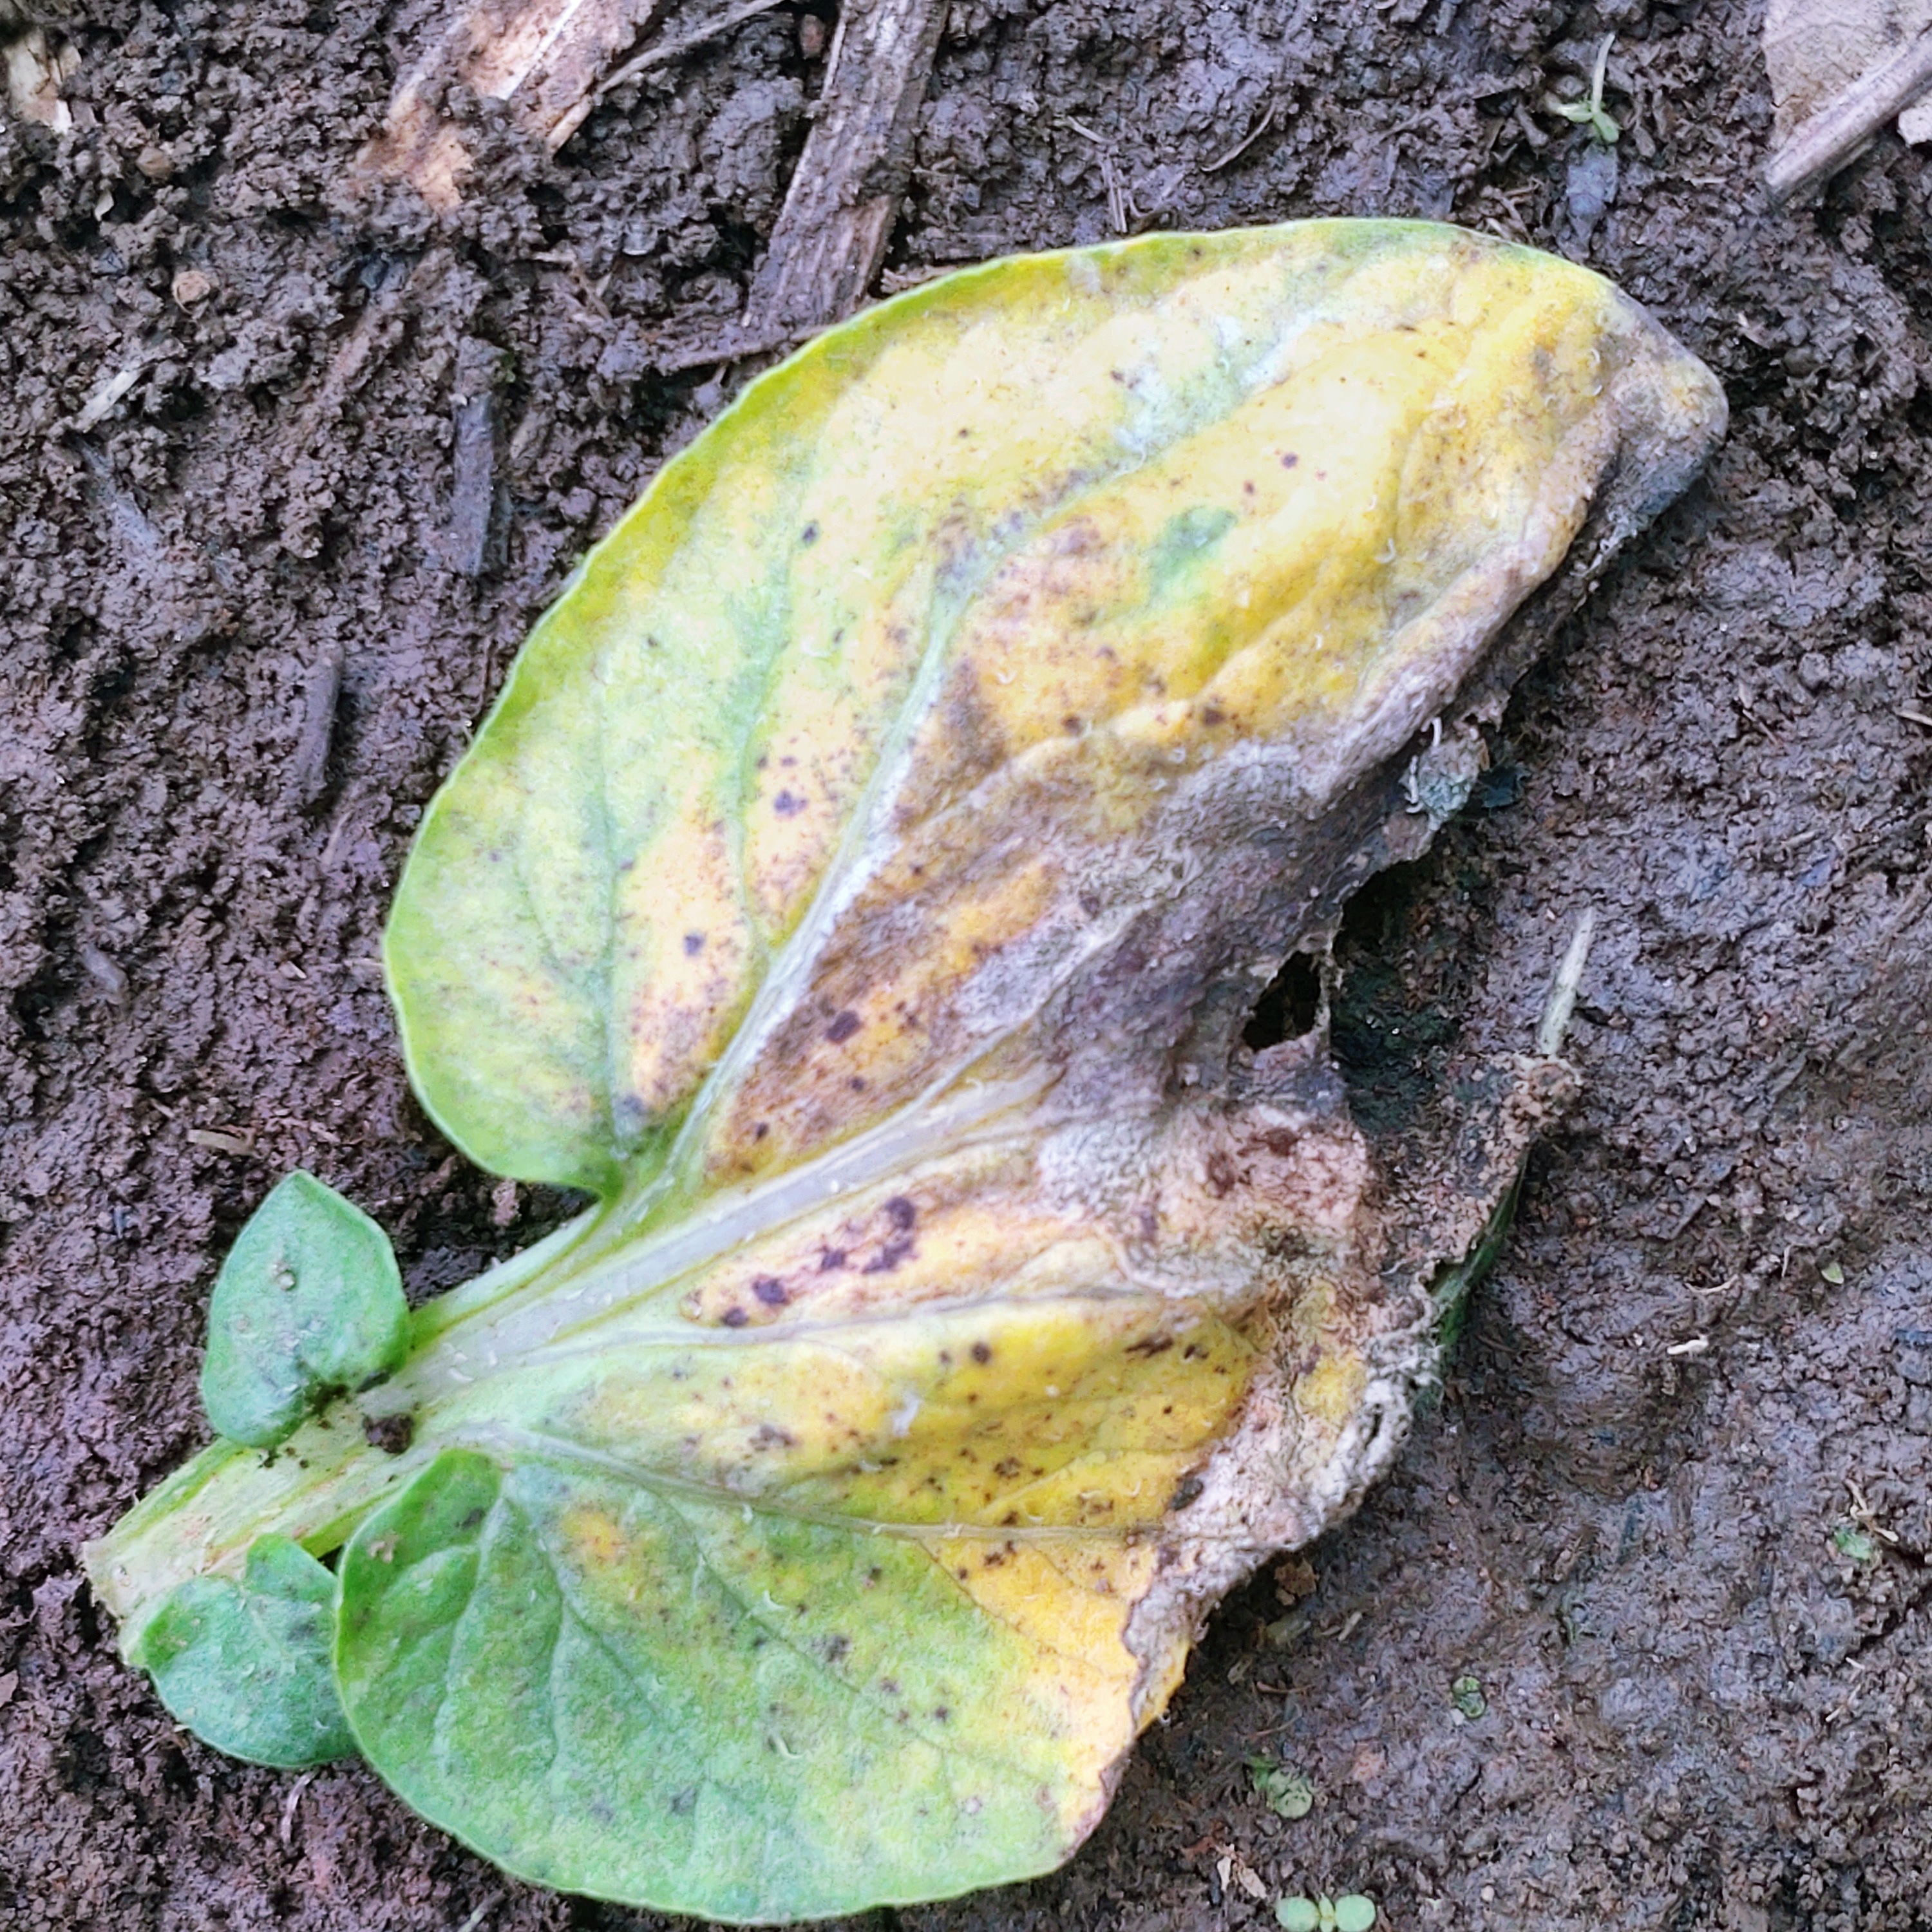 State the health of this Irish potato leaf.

late blight
